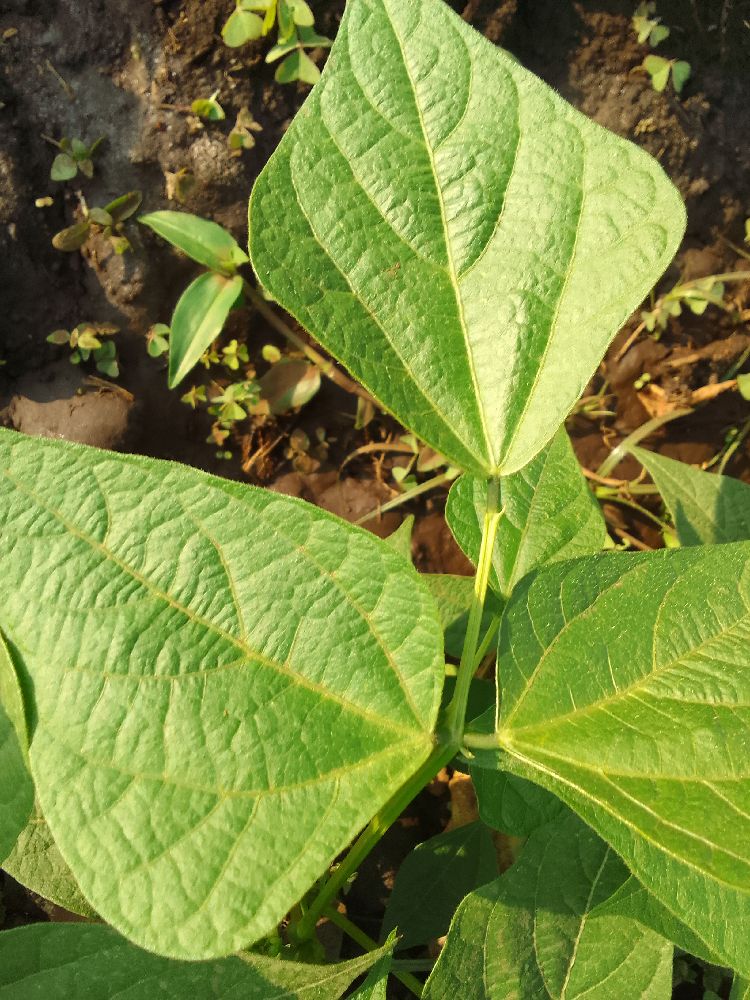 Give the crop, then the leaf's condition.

common bean, healthy
